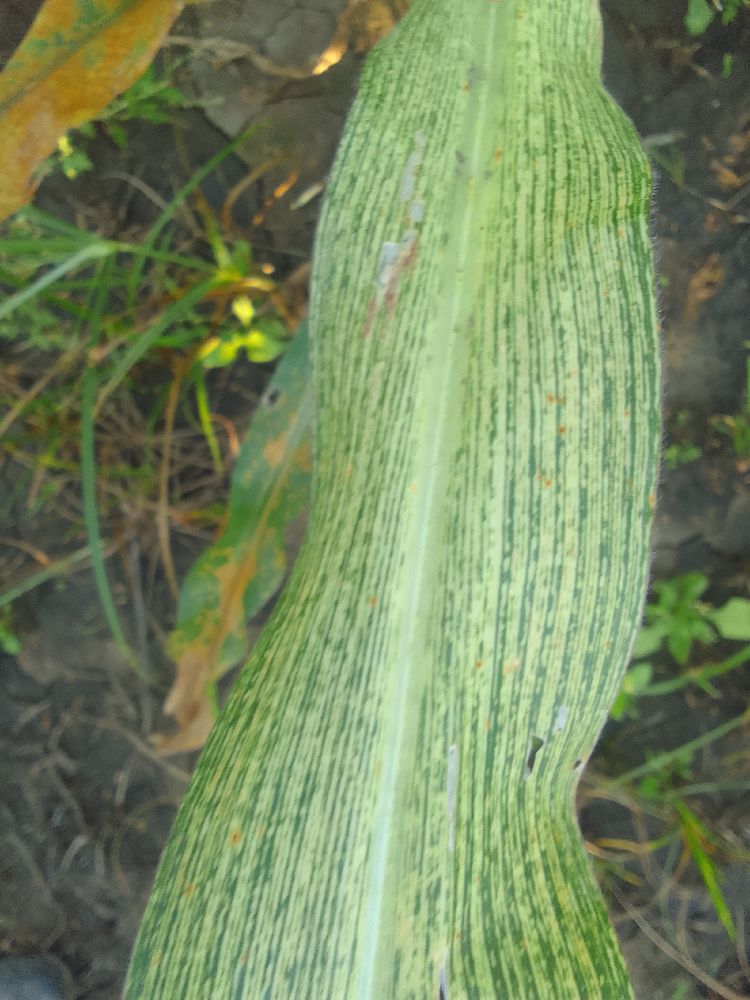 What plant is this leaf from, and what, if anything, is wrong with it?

maize, maize streak virus
